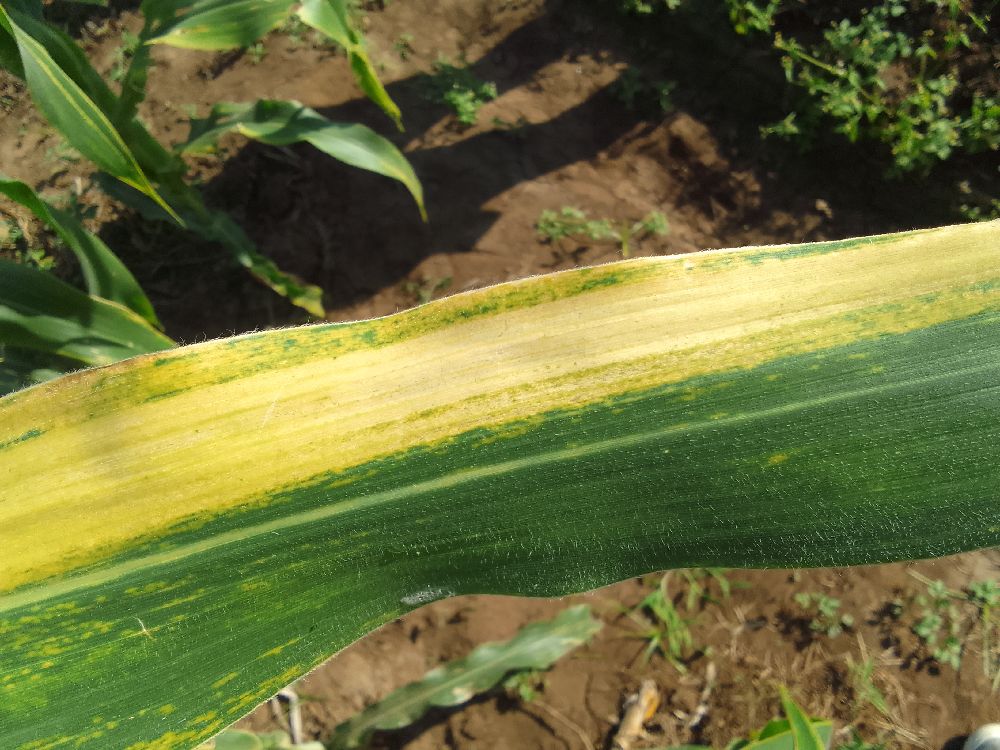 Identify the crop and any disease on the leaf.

maize, maize lethal necrosis
